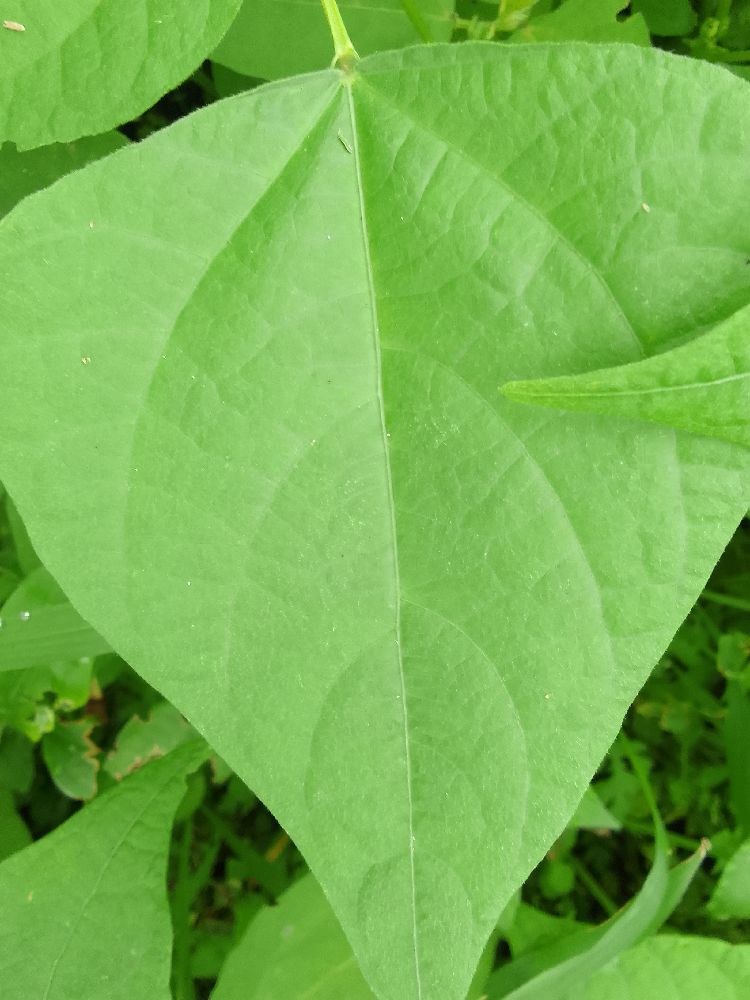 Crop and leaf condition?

common bean, healthy
